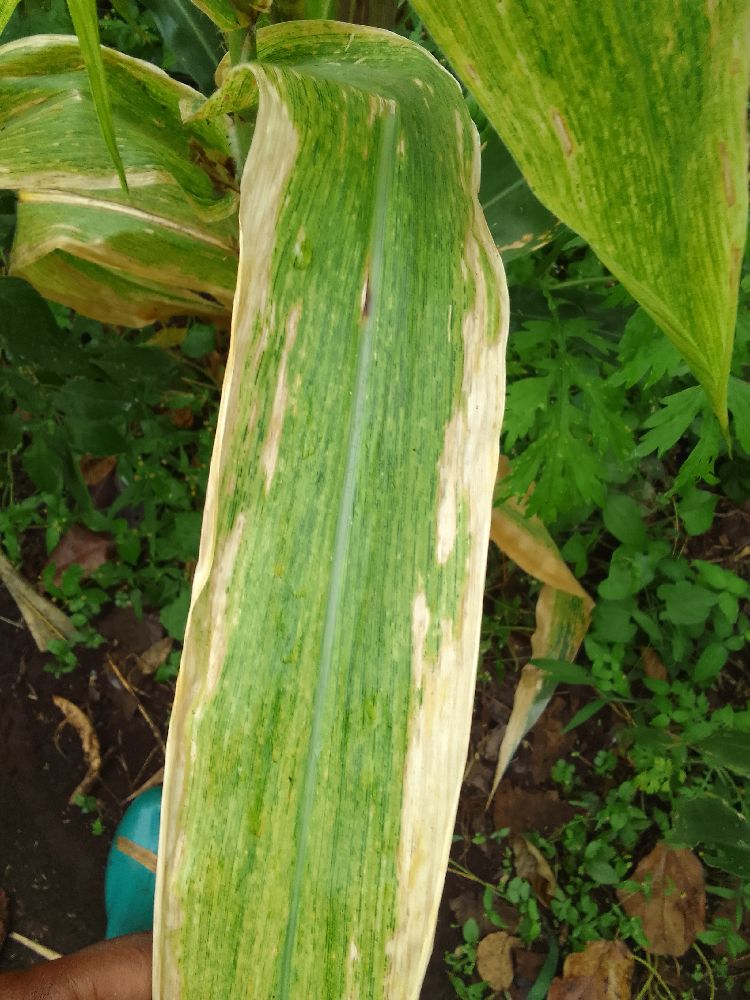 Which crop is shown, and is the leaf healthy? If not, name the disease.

maize, maize lethal necrosis
